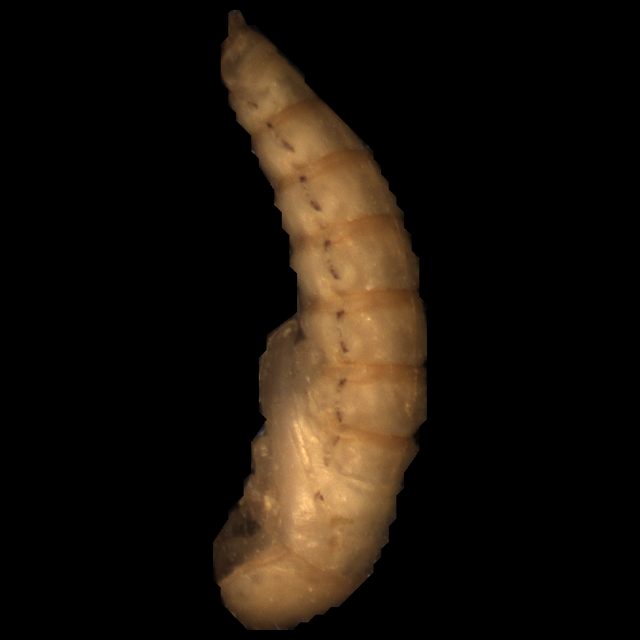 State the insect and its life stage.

mealworm pupa
